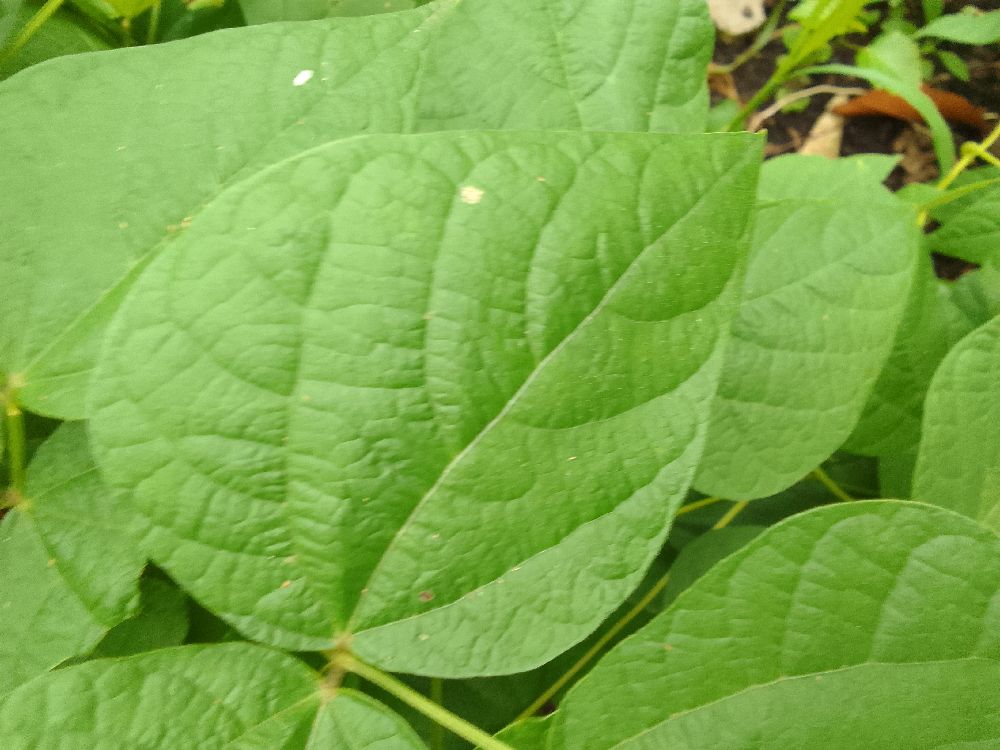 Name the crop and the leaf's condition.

common bean, healthy
